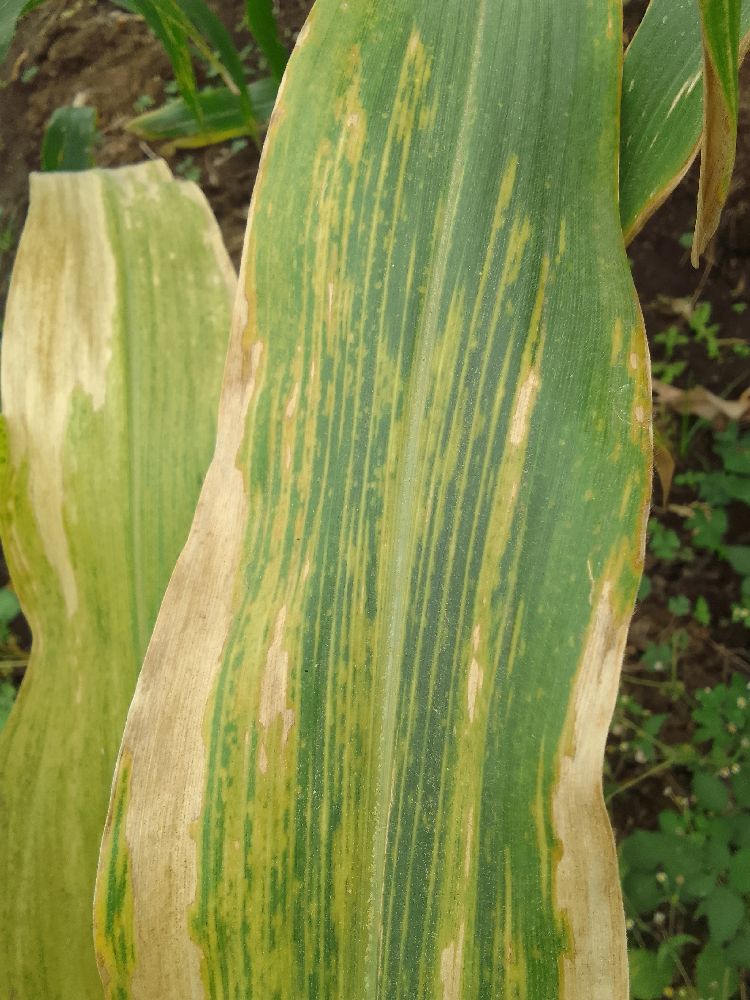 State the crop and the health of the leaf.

maize, maize lethal necrosis
